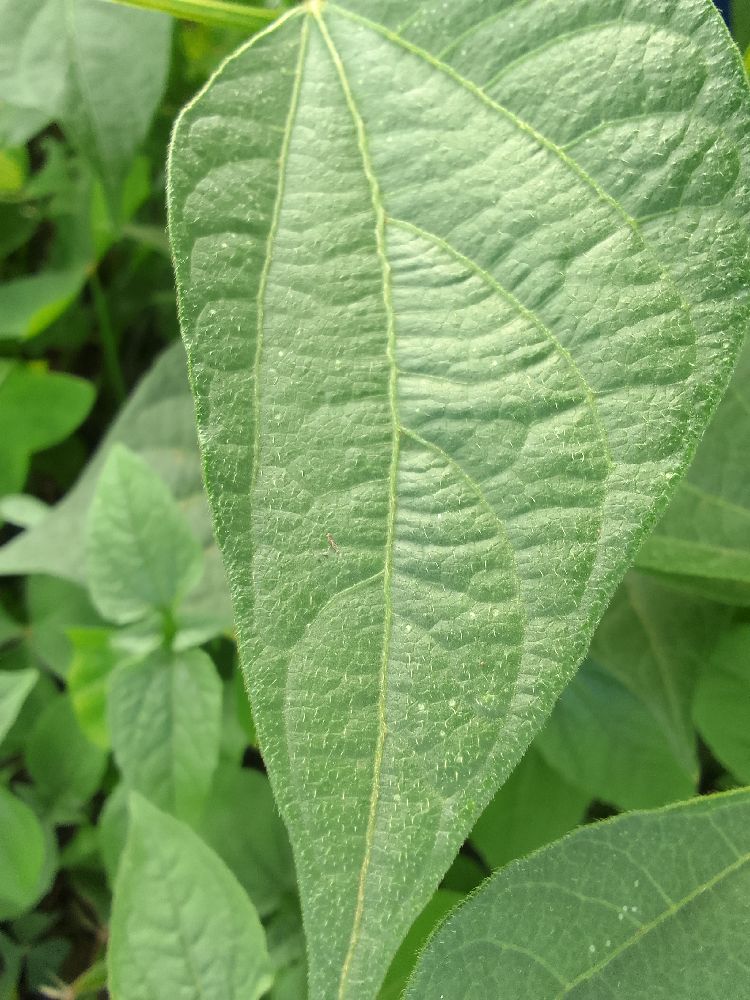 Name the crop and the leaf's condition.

common bean, healthy
